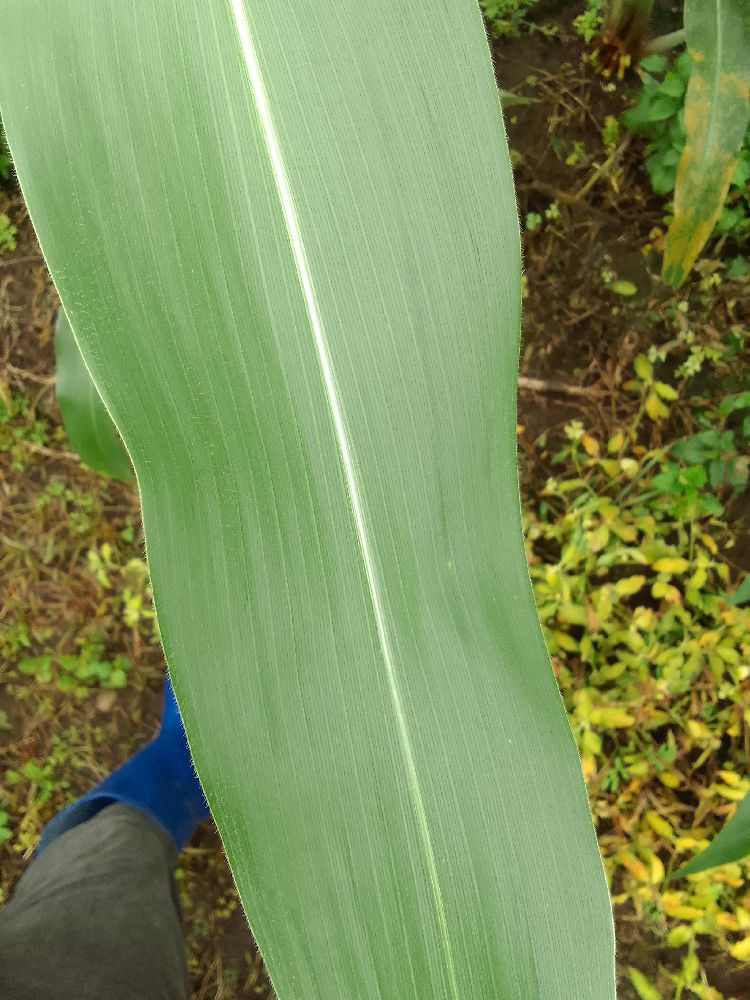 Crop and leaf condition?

maize, healthy
